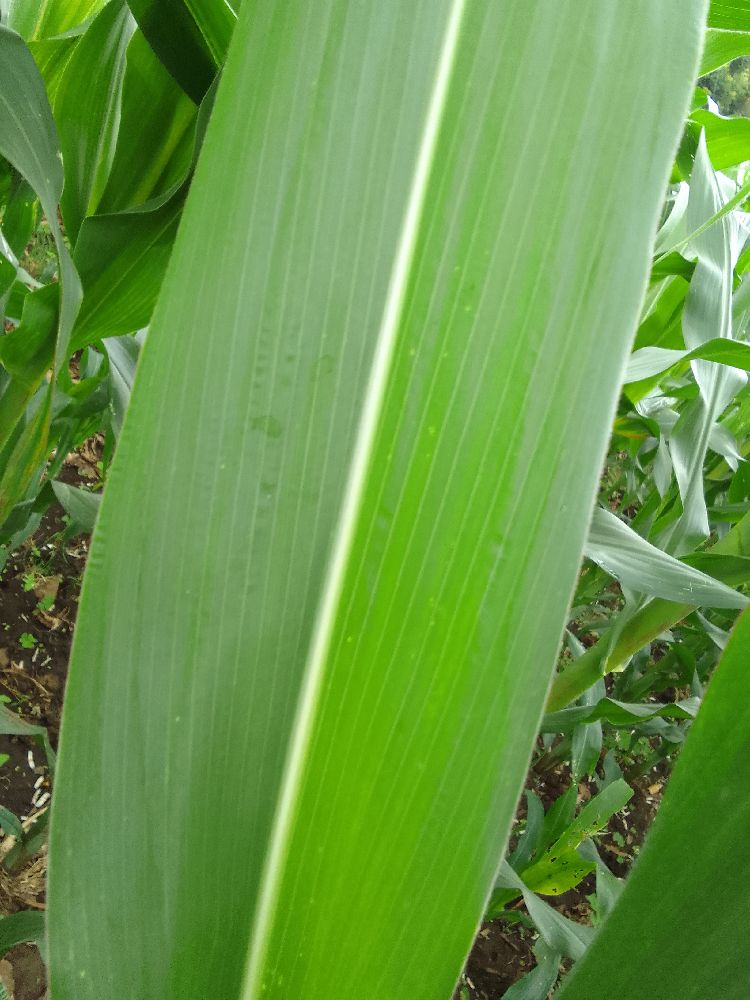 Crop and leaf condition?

maize, healthy
